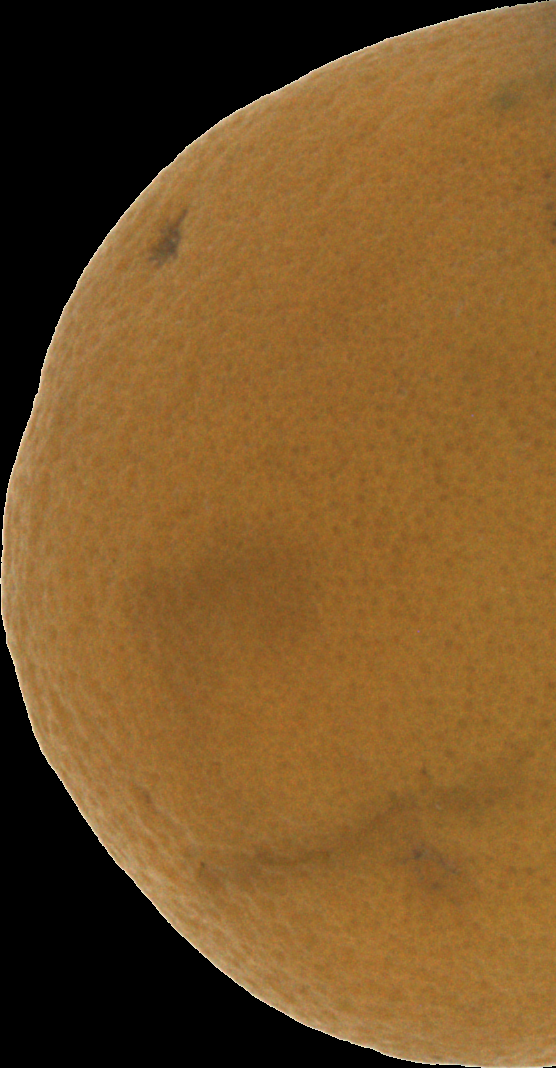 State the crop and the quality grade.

orange, bad
